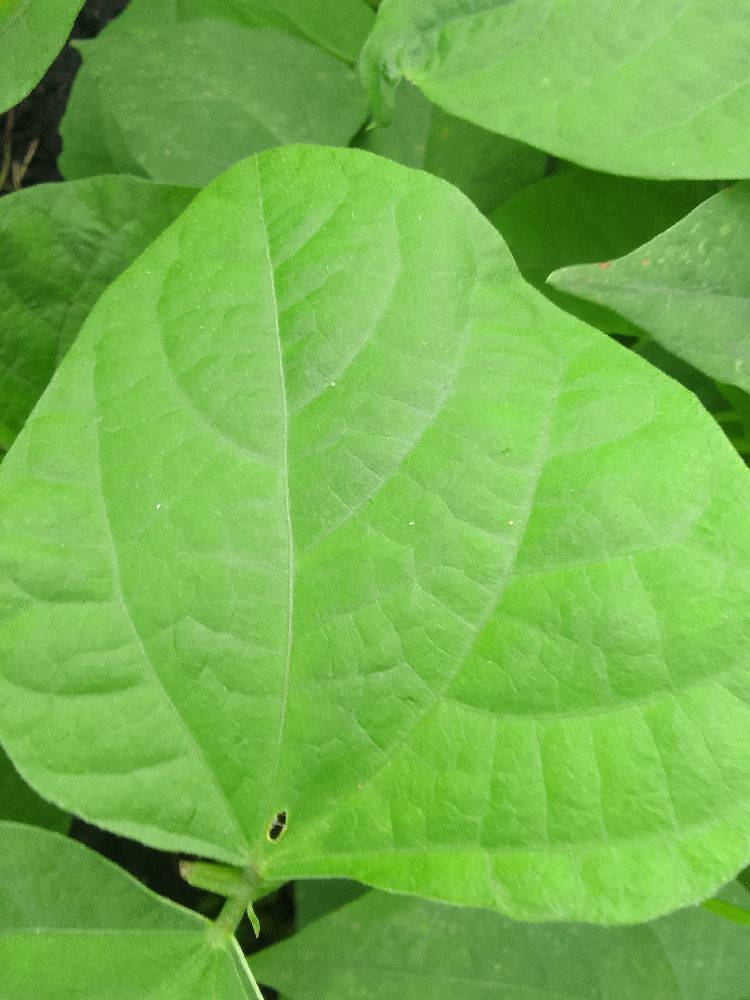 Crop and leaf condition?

common bean, healthy
